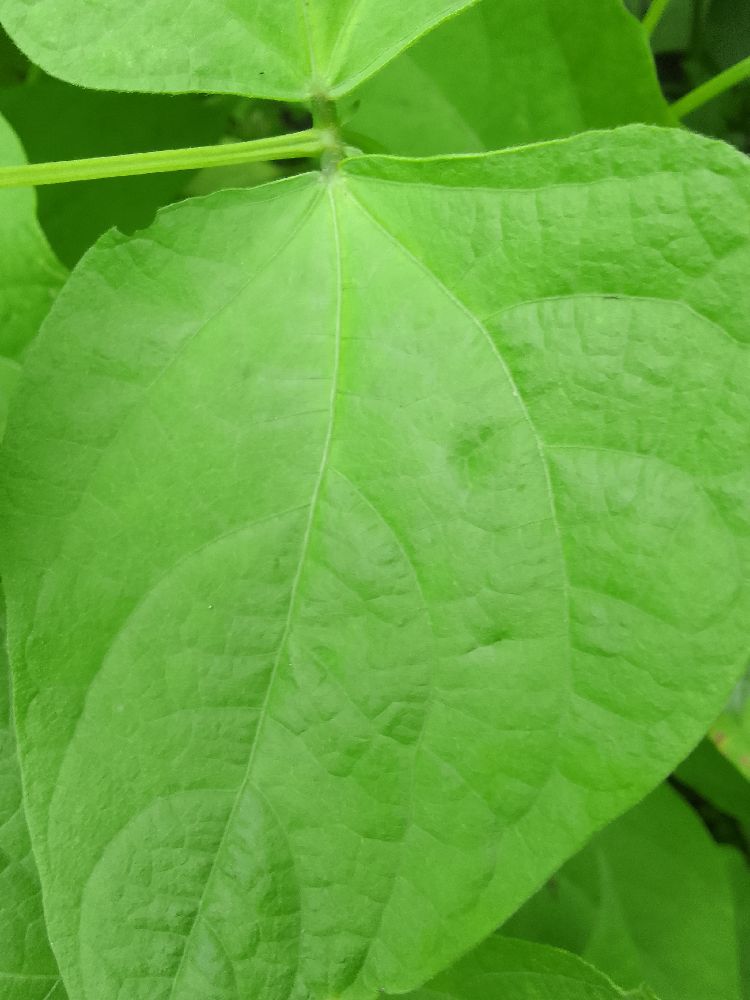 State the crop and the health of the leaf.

common bean, healthy
